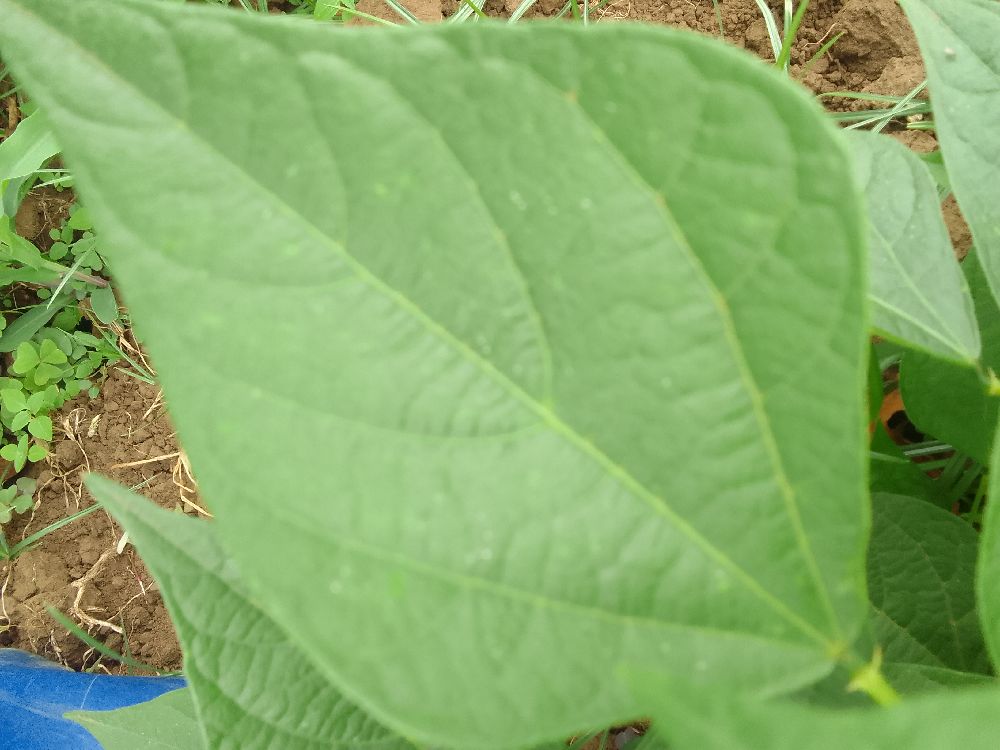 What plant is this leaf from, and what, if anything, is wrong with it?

common bean, healthy
